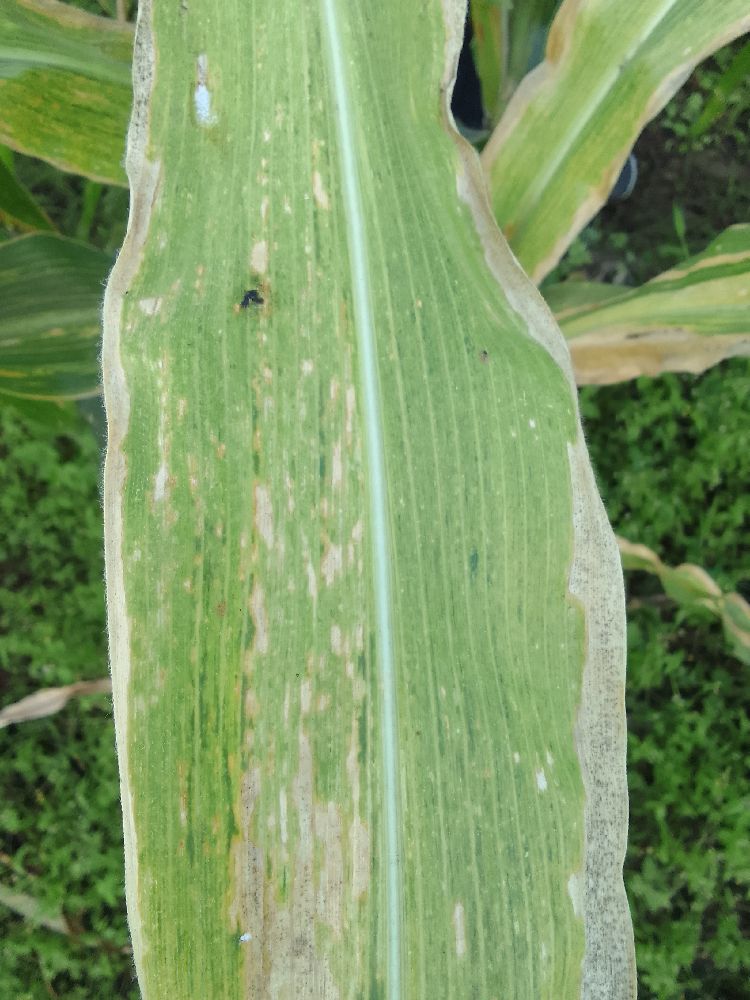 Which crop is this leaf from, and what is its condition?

maize, maize lethal necrosis
